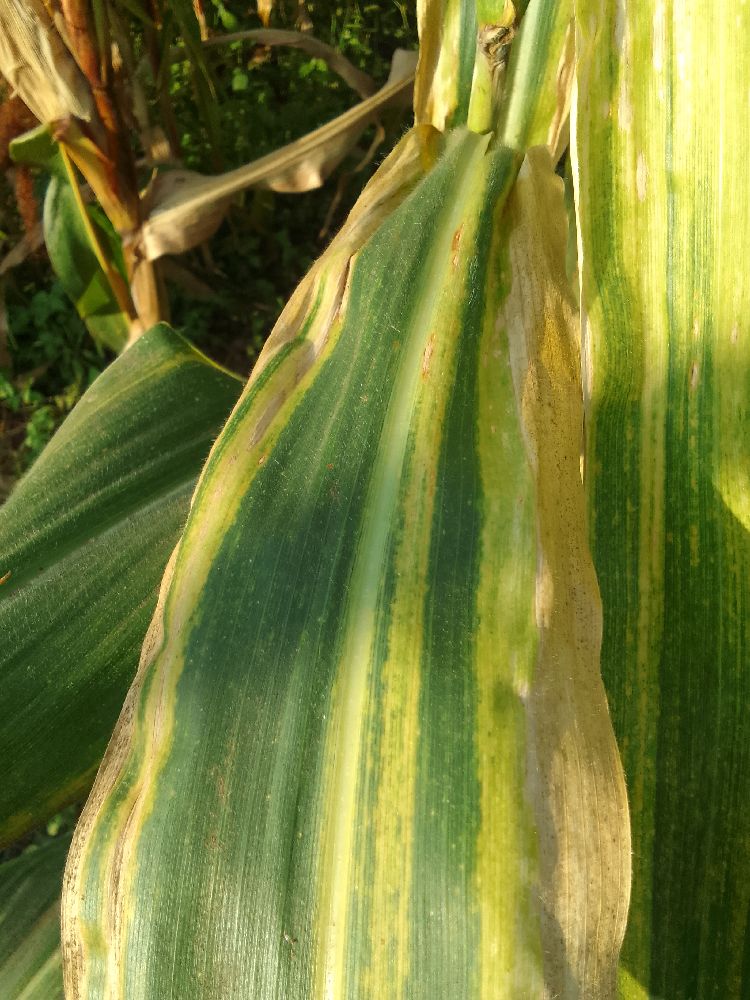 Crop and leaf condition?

maize, maize lethal necrosis
